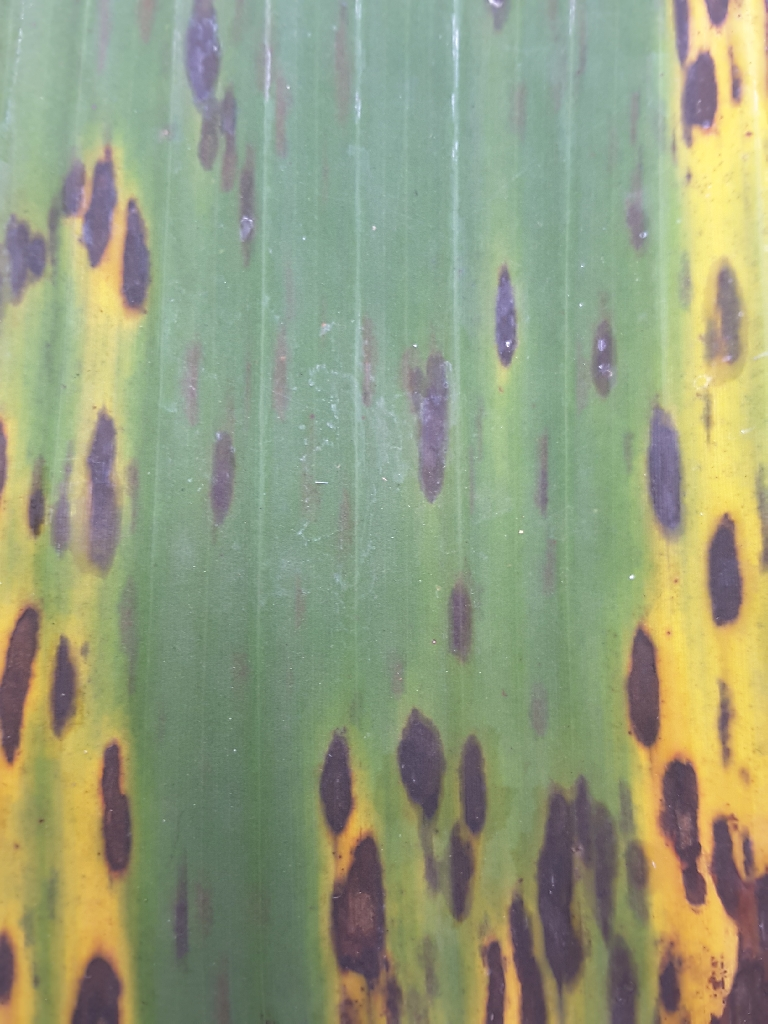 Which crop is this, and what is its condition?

banana, black sigatoka
